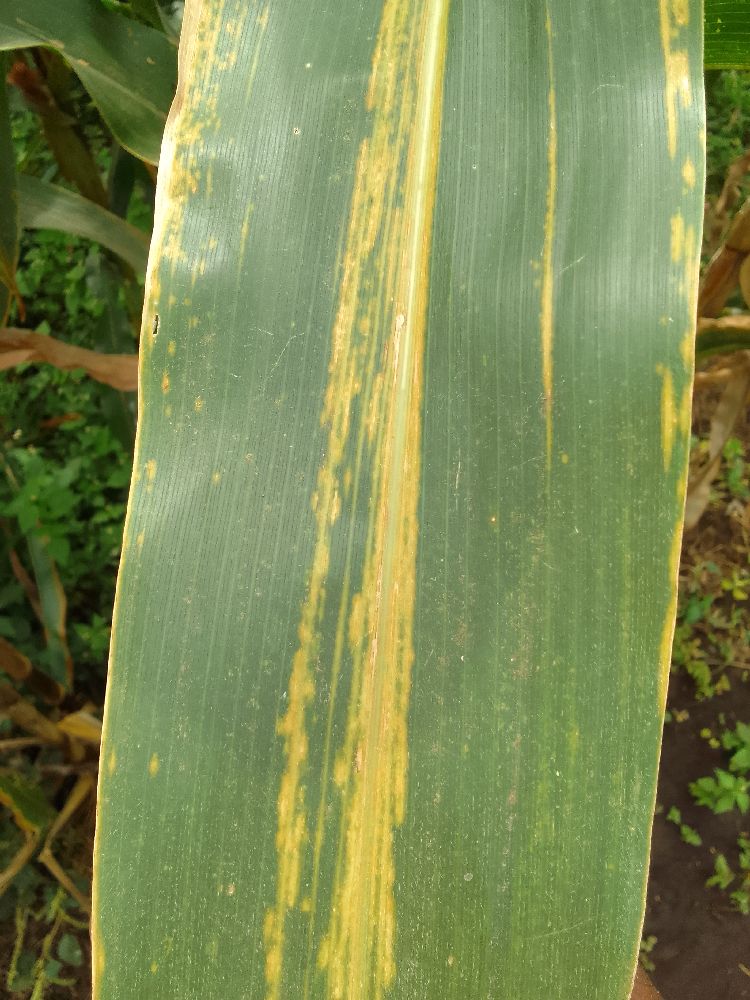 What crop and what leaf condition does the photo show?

maize, maize lethal necrosis
